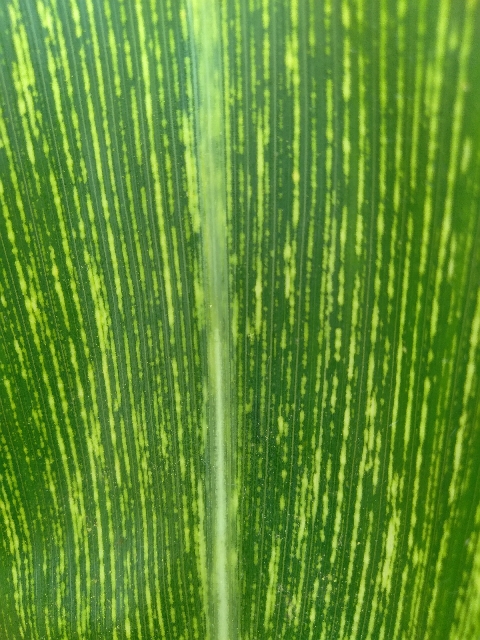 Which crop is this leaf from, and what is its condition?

maize, maize streak virus
